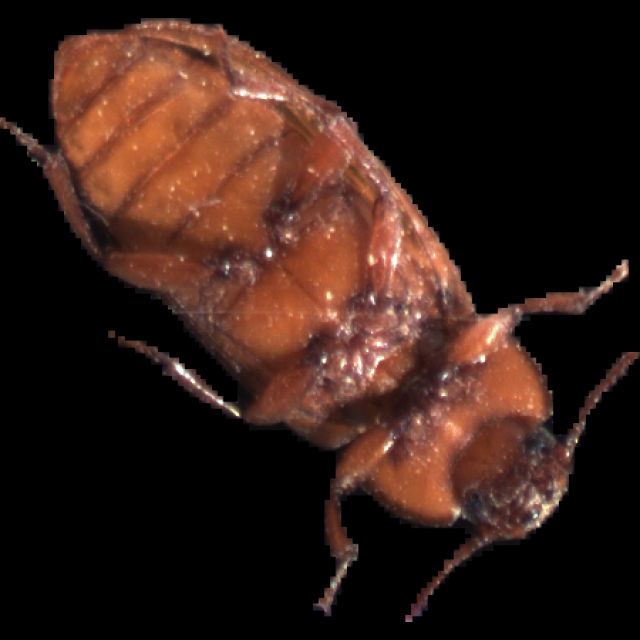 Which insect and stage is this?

mealworm beetle
